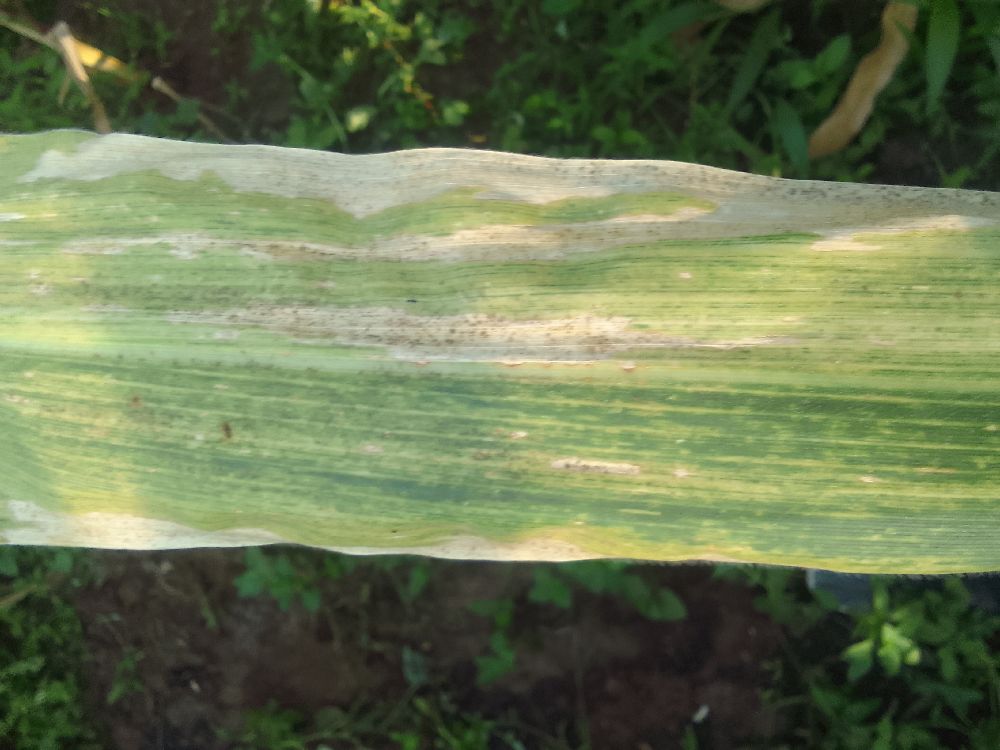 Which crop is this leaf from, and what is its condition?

maize, maize lethal necrosis
